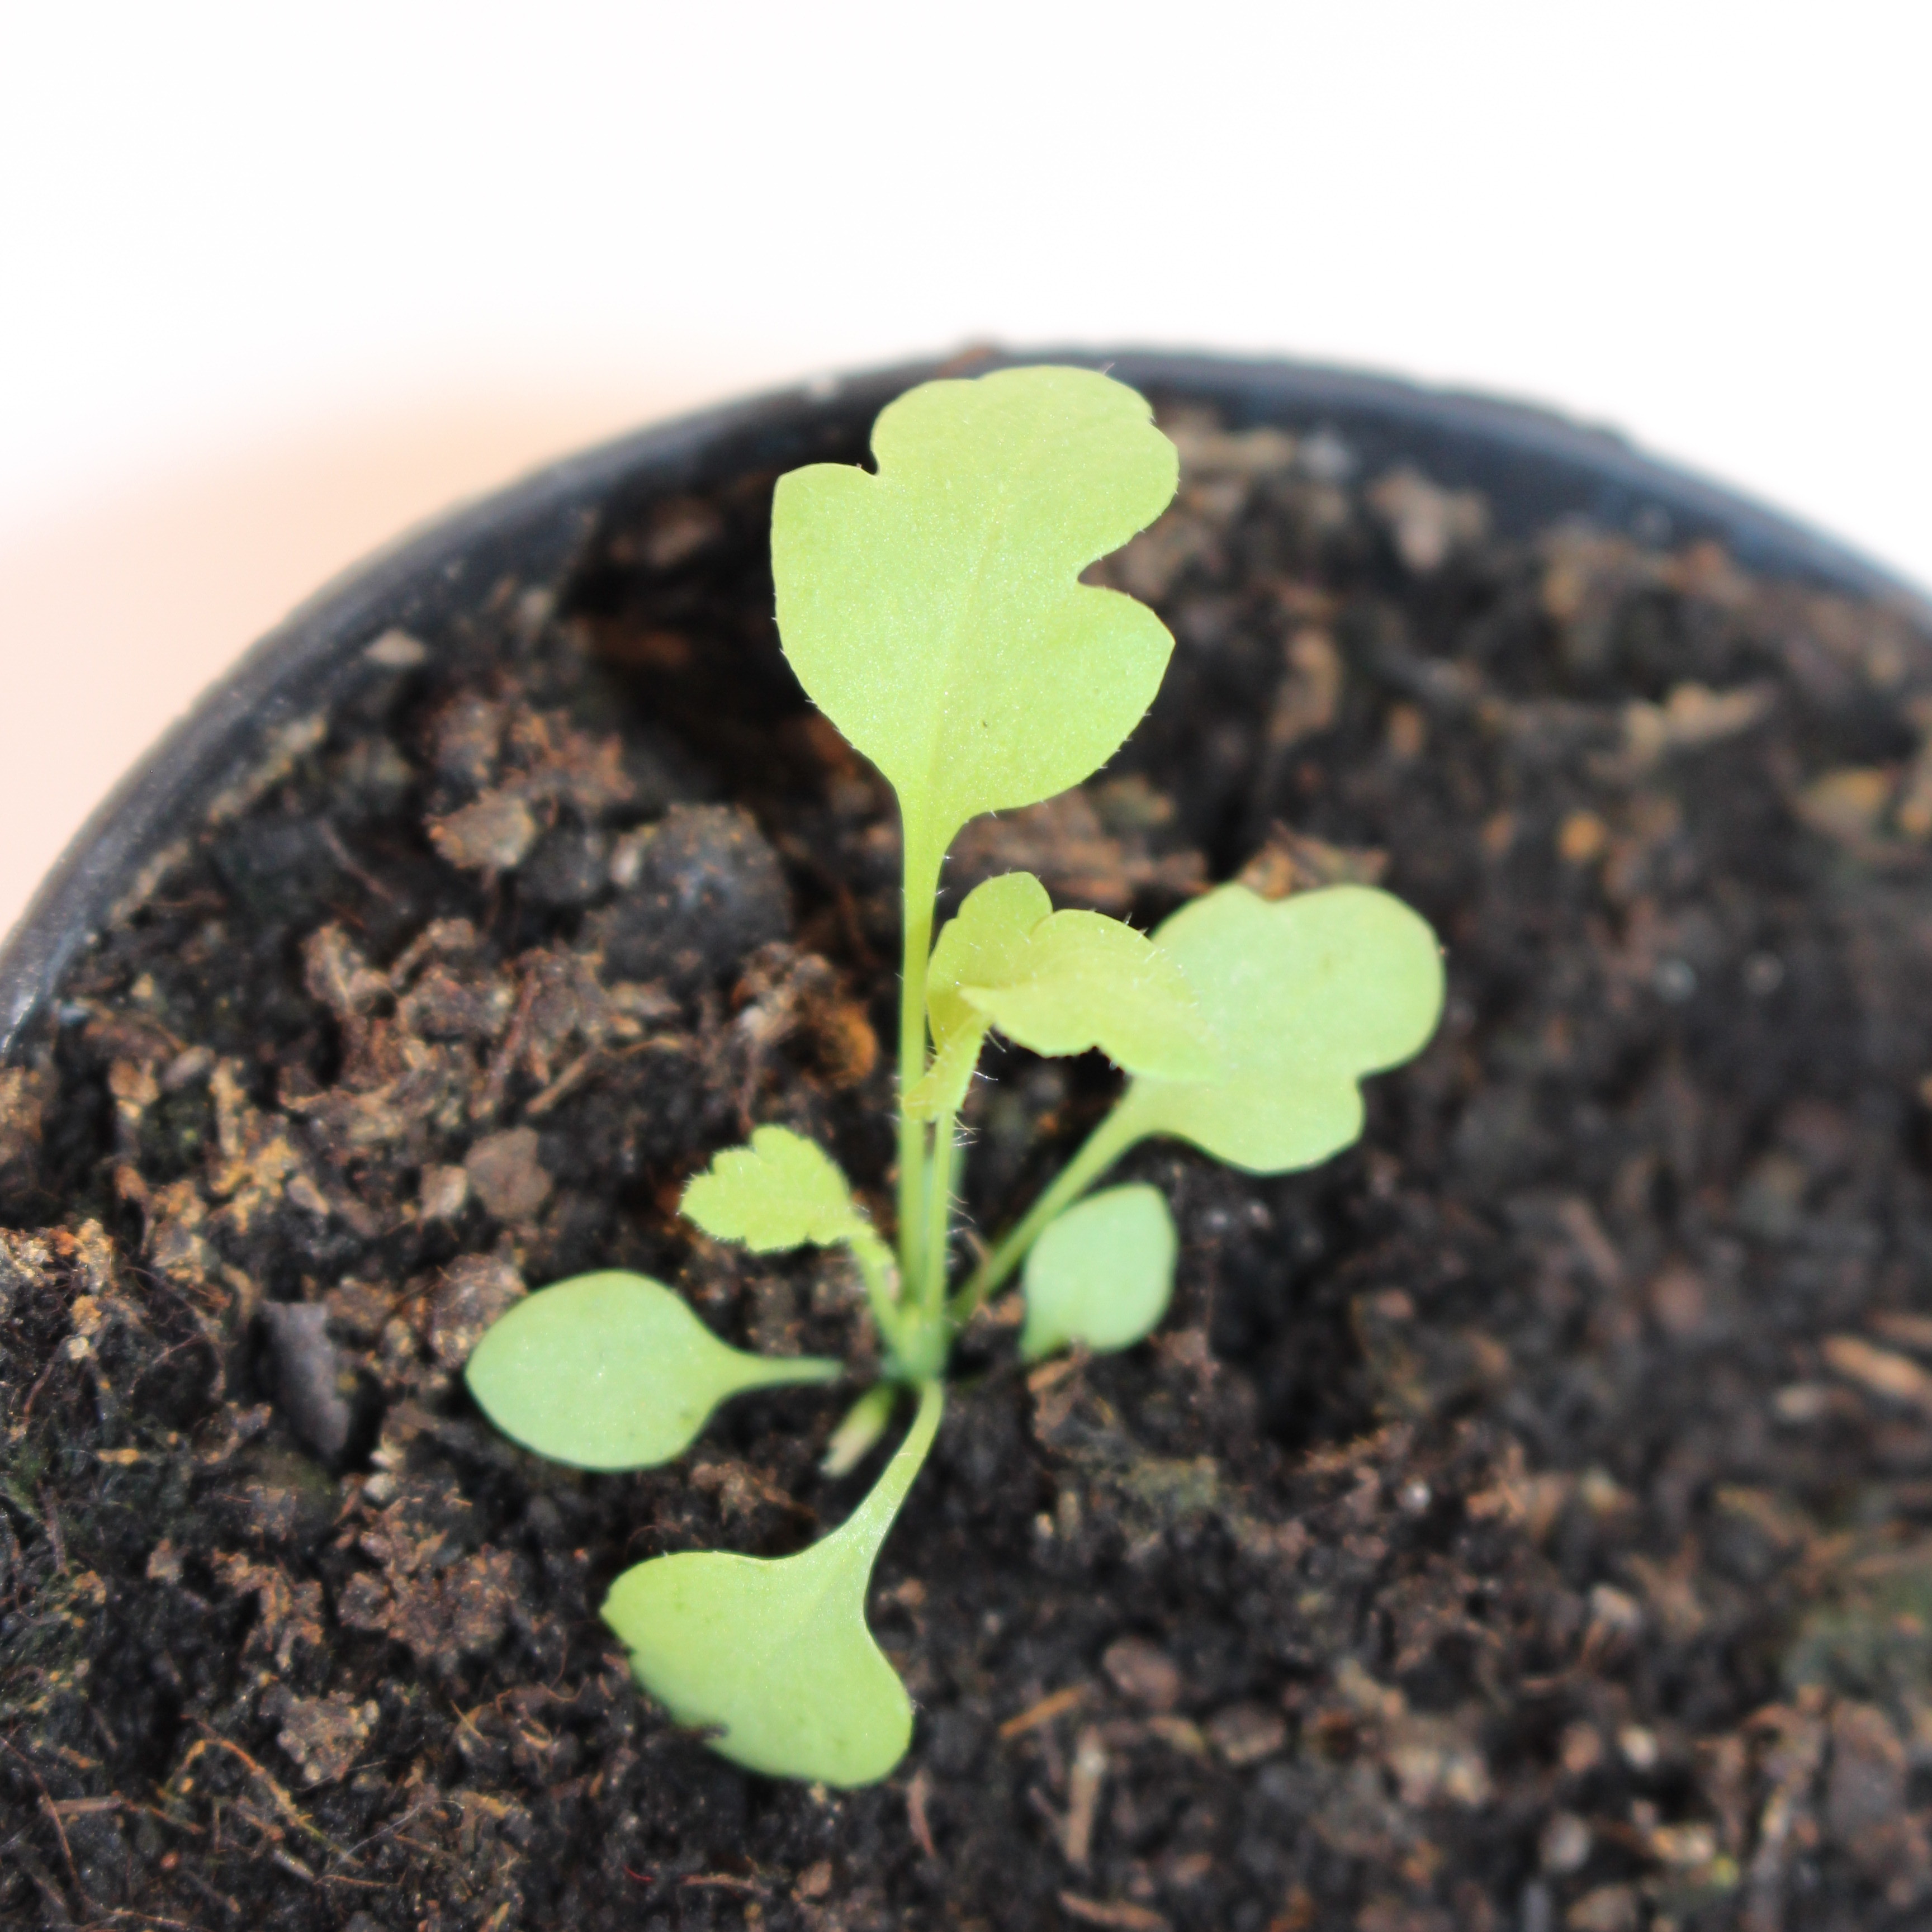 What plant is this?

Papaver rhoeas
